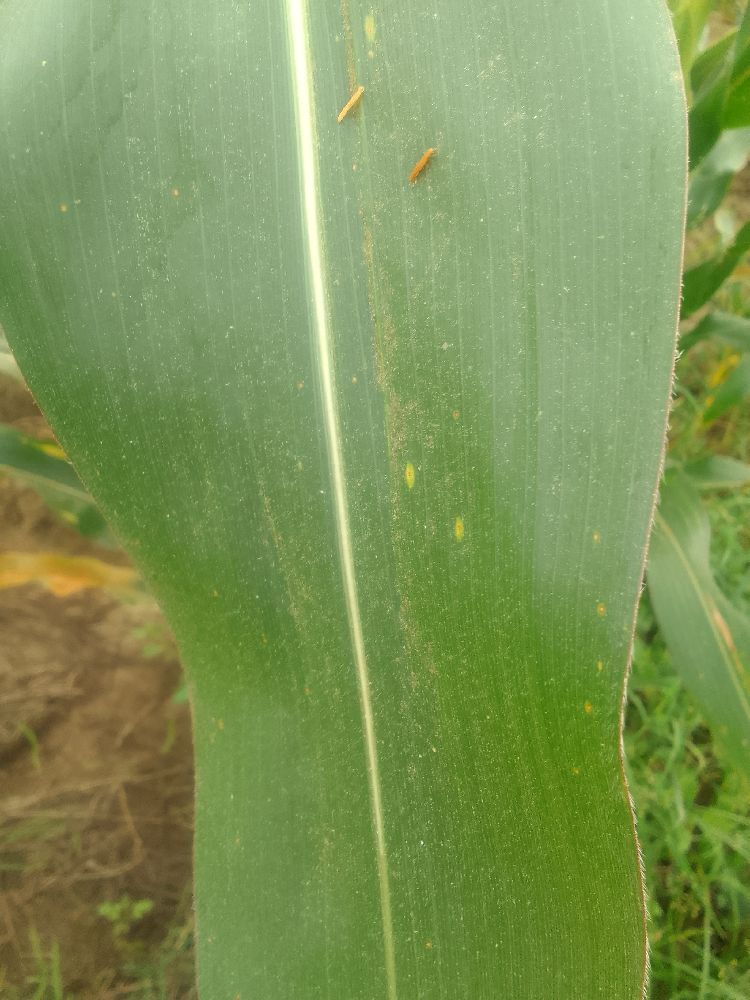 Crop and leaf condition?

maize, healthy
